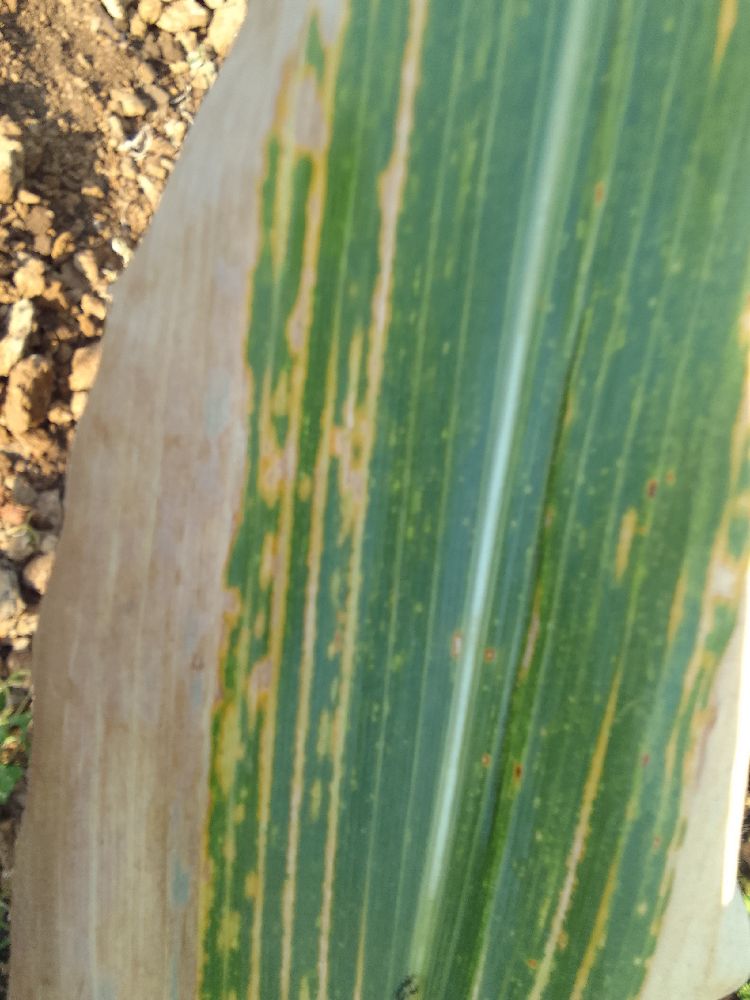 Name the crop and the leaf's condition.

maize, maize lethal necrosis
